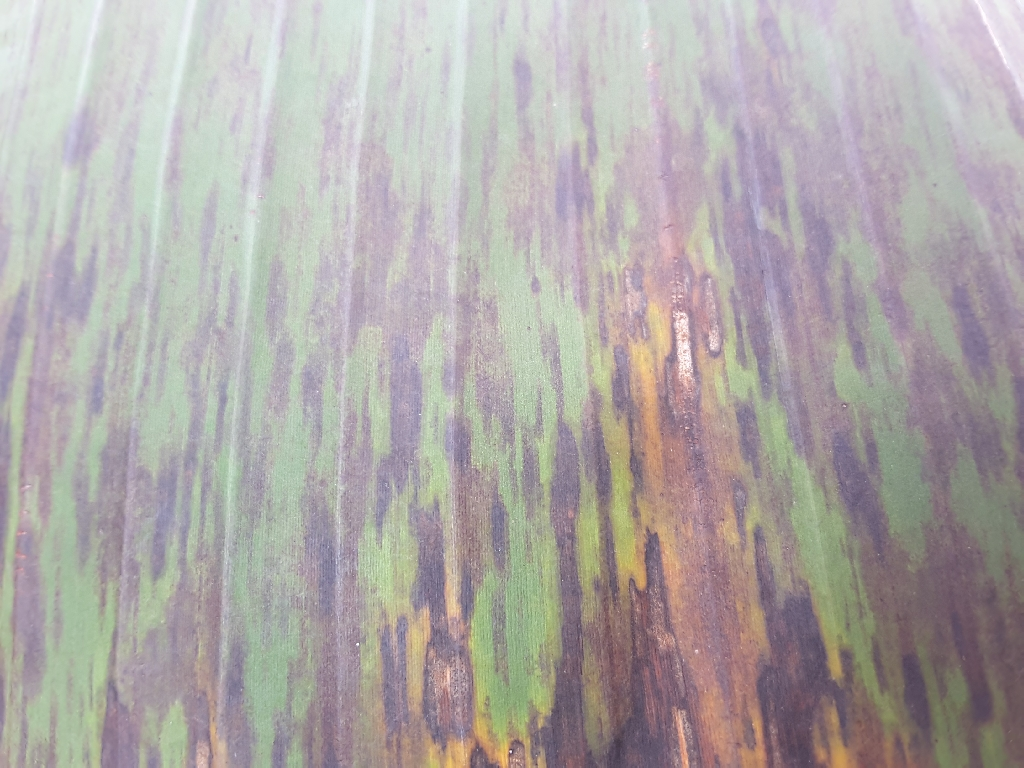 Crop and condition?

banana, black sigatoka
